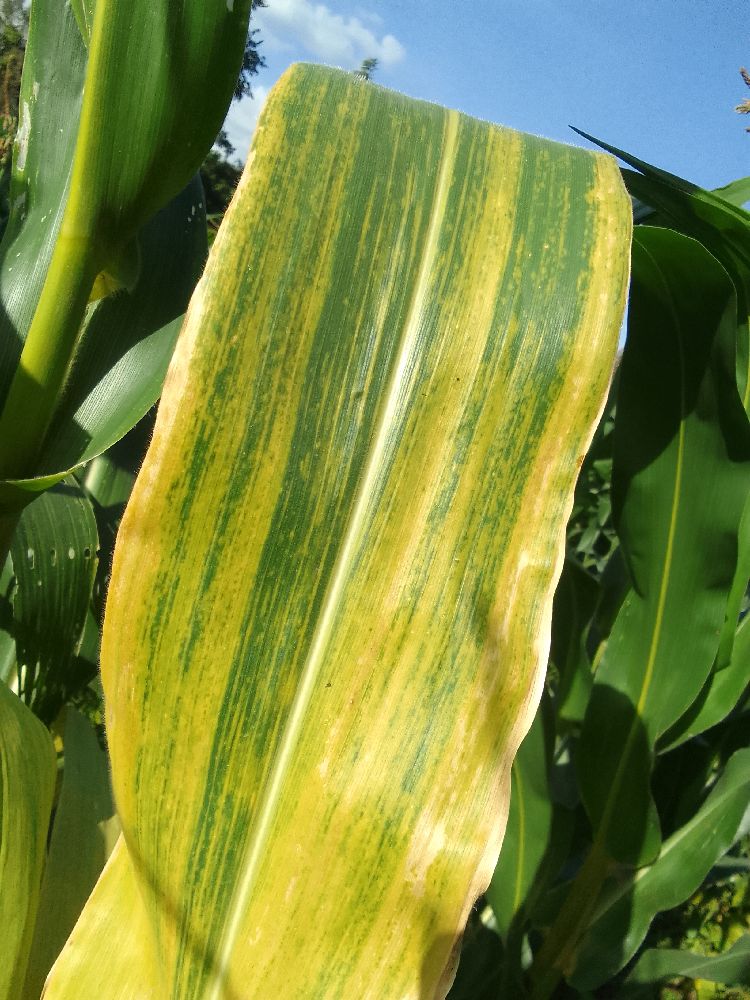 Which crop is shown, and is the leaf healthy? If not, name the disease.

maize, maize lethal necrosis
